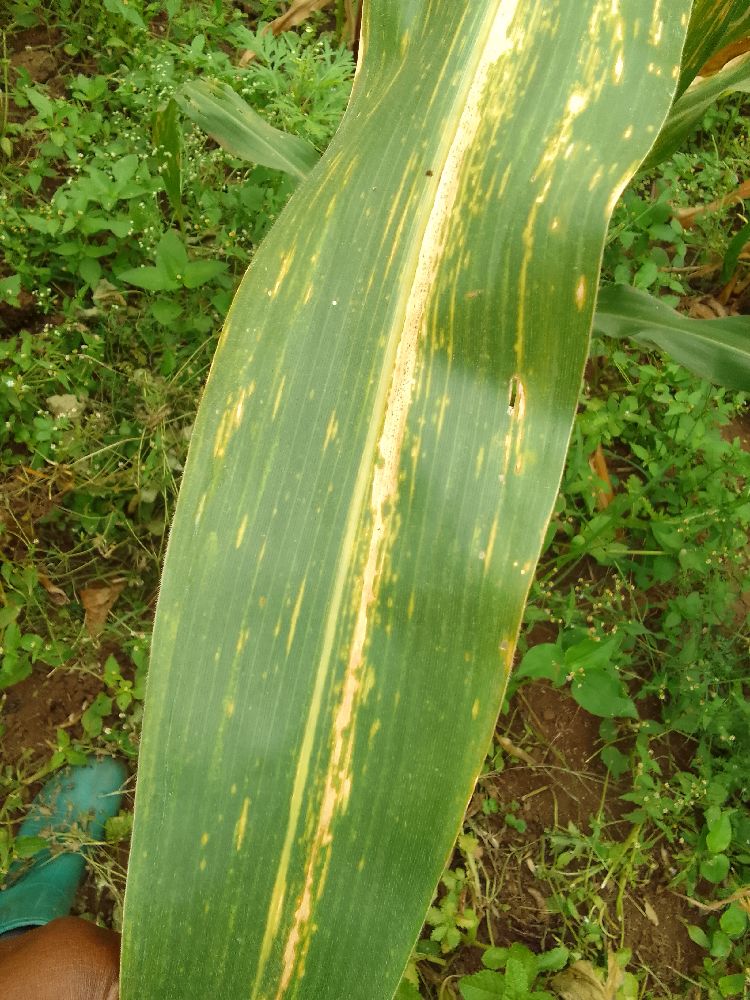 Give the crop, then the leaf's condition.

maize, maize lethal necrosis
